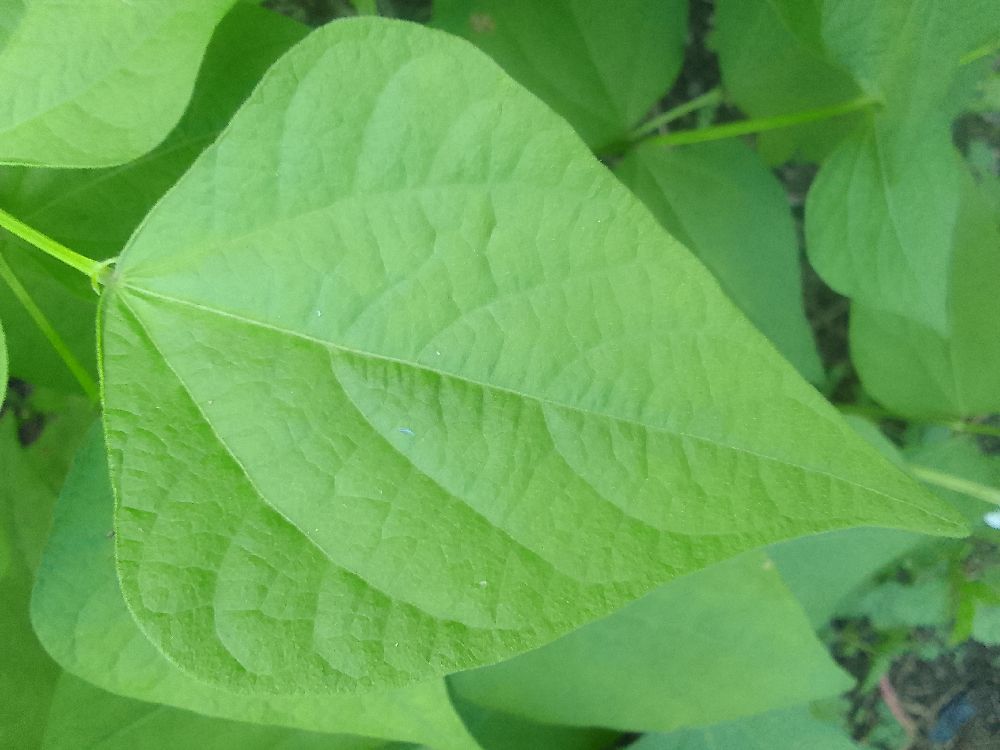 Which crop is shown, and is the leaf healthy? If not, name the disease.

common bean, healthy
